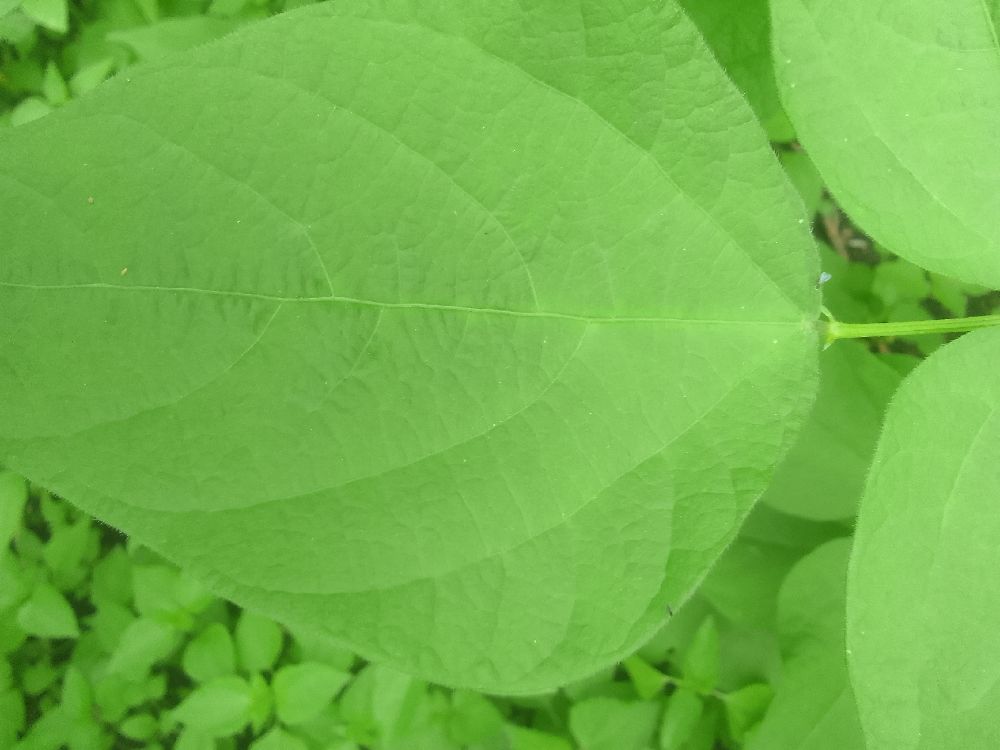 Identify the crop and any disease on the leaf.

common bean, healthy
